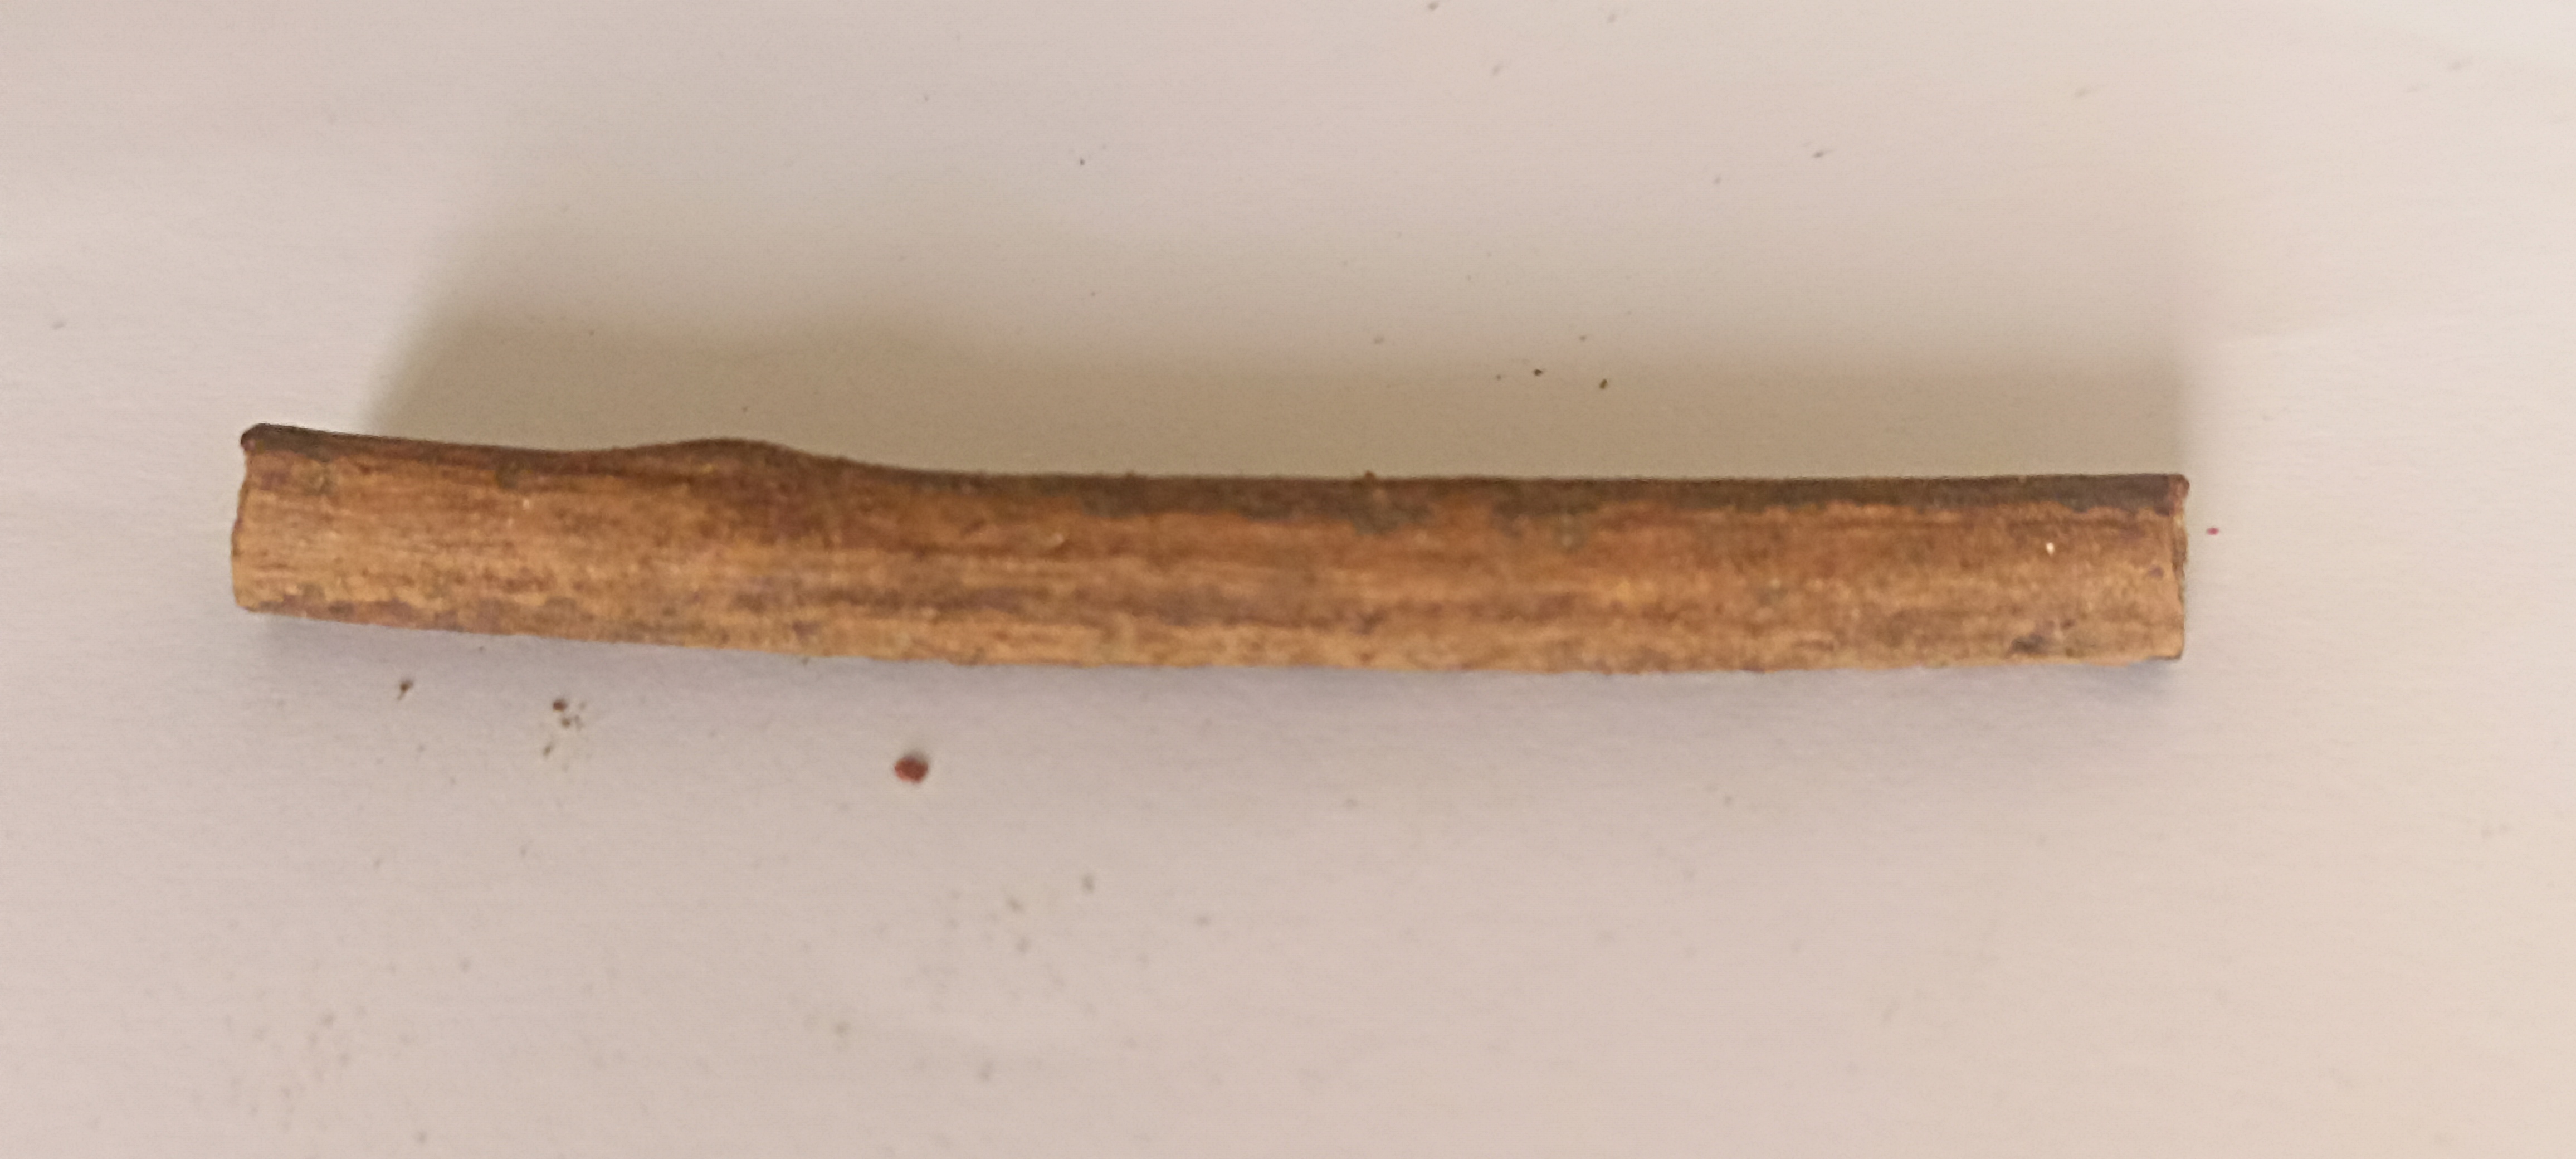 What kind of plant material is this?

manjistha
